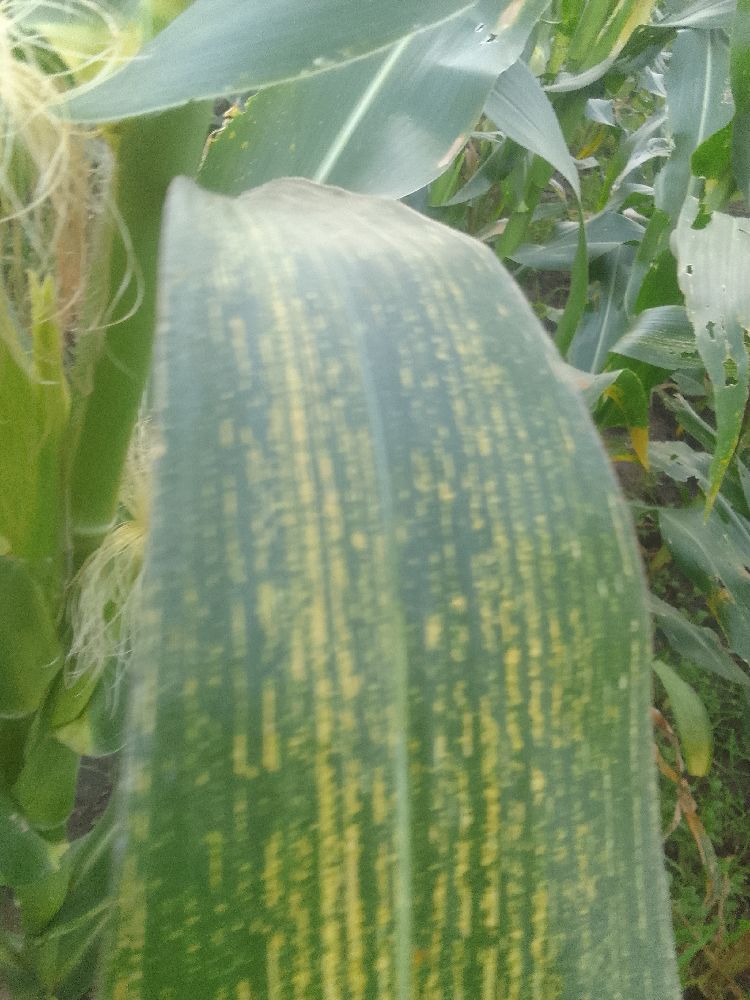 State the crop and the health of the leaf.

maize, maize streak virus
